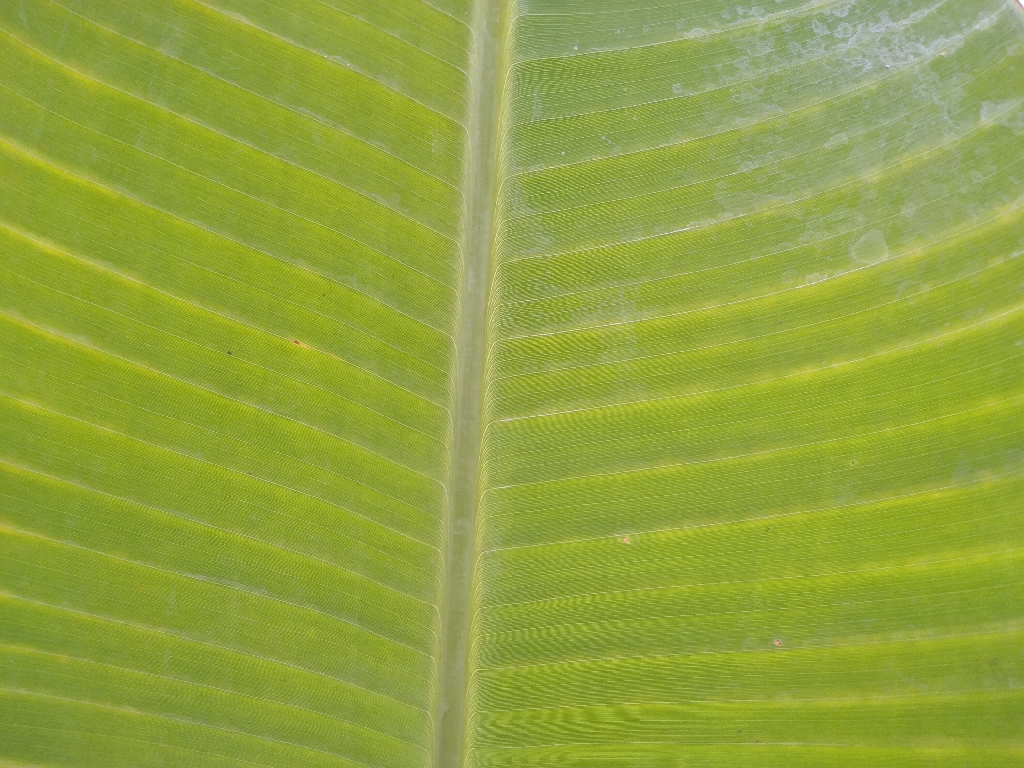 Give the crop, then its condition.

banana, healthy
